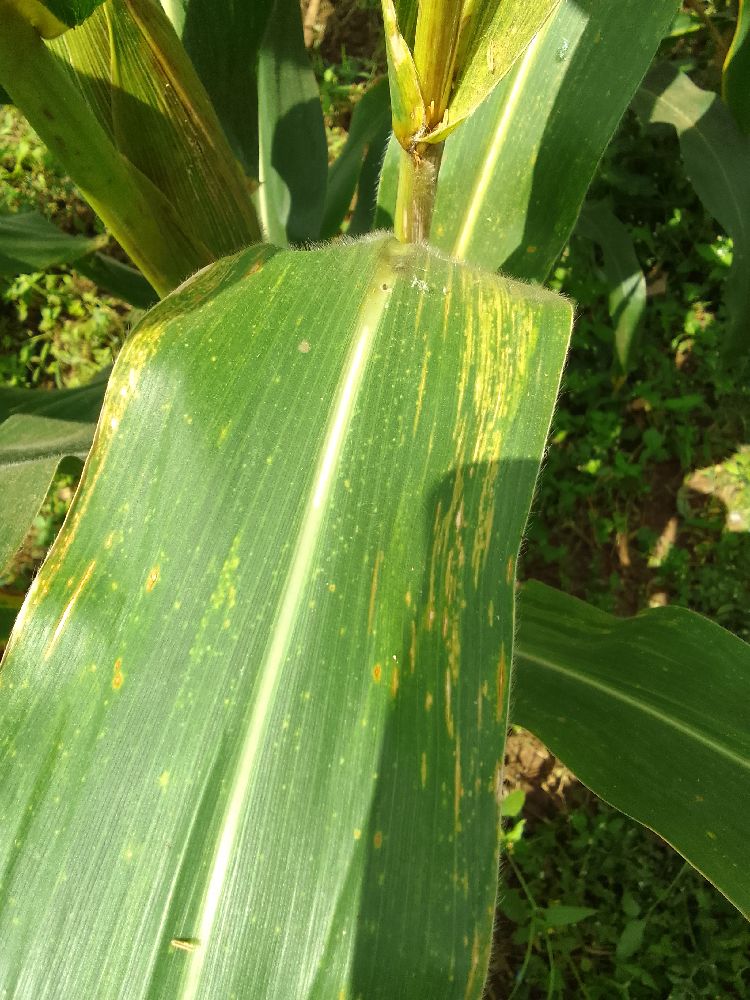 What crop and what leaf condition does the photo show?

maize, maize lethal necrosis
